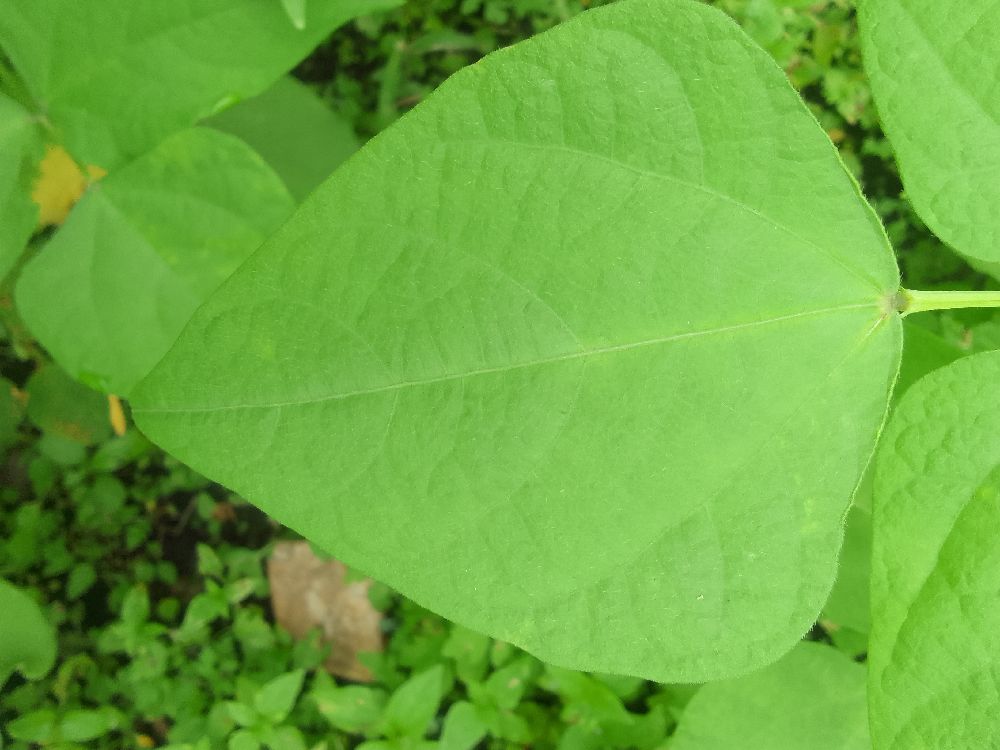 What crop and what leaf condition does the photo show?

common bean, healthy
